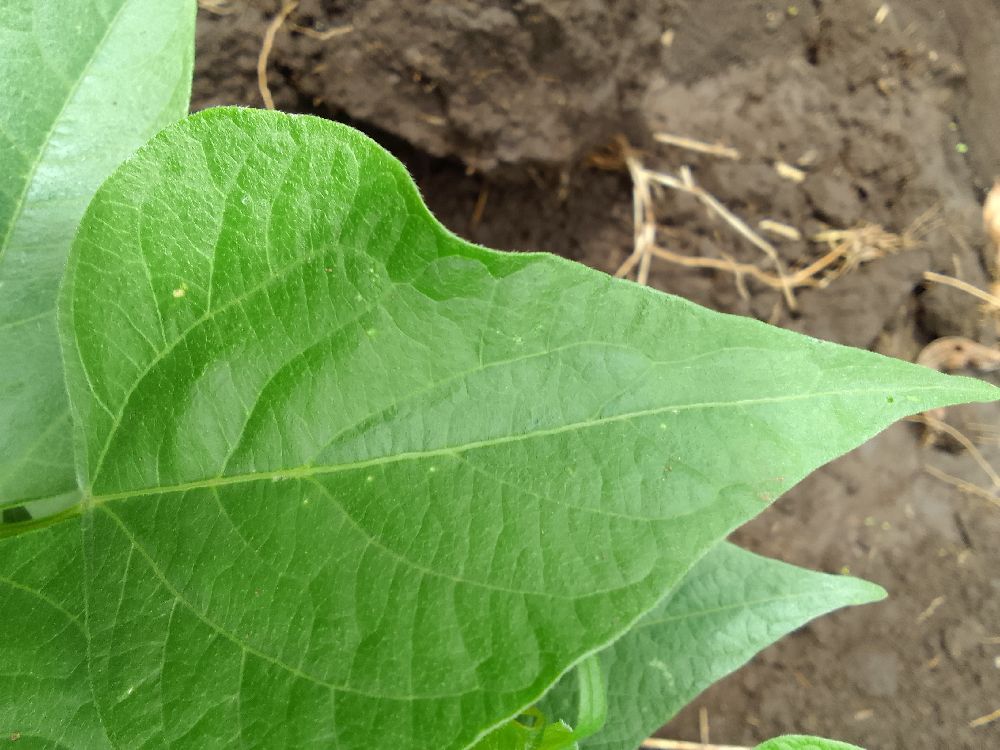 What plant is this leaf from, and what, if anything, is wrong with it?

common bean, healthy
